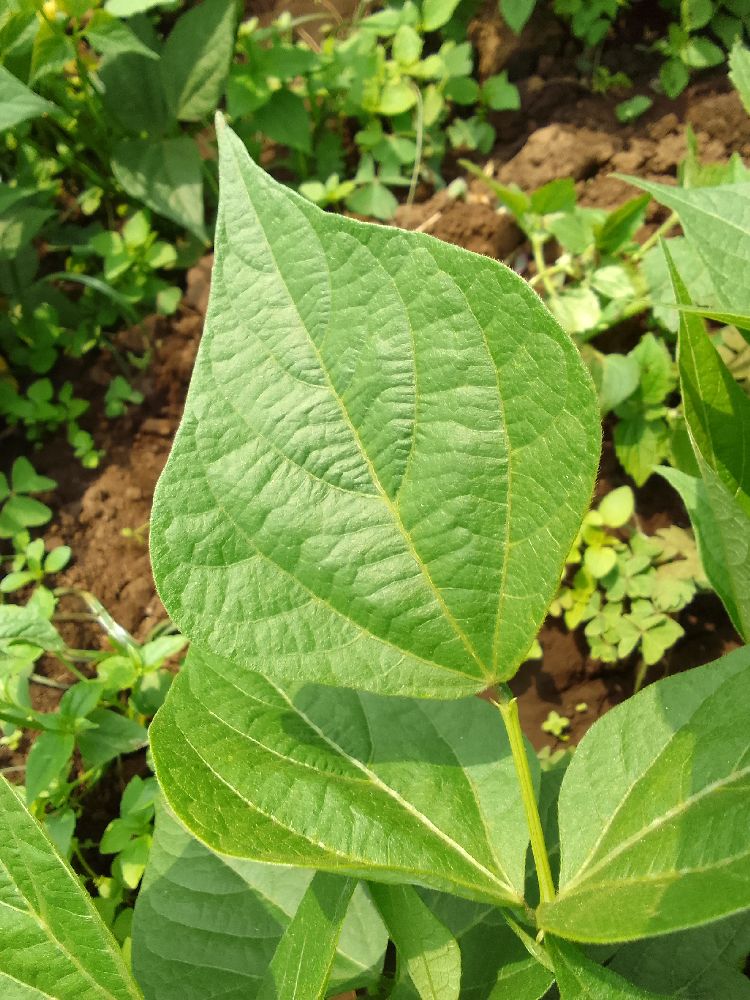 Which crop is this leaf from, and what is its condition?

common bean, healthy
